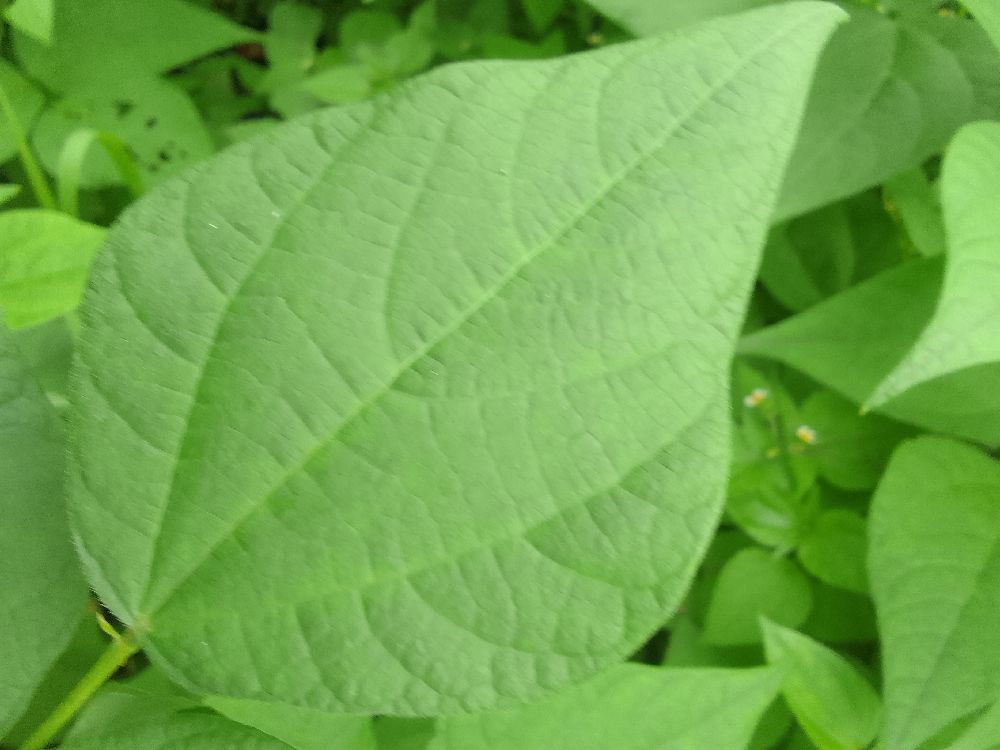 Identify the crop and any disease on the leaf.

common bean, healthy
